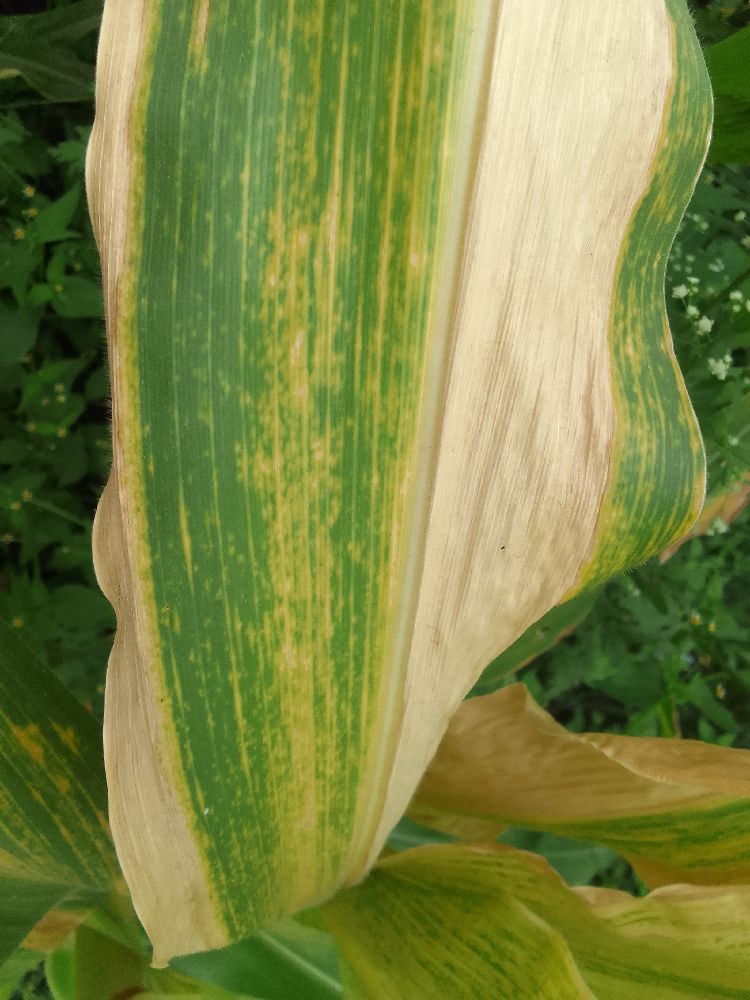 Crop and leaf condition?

maize, maize lethal necrosis
